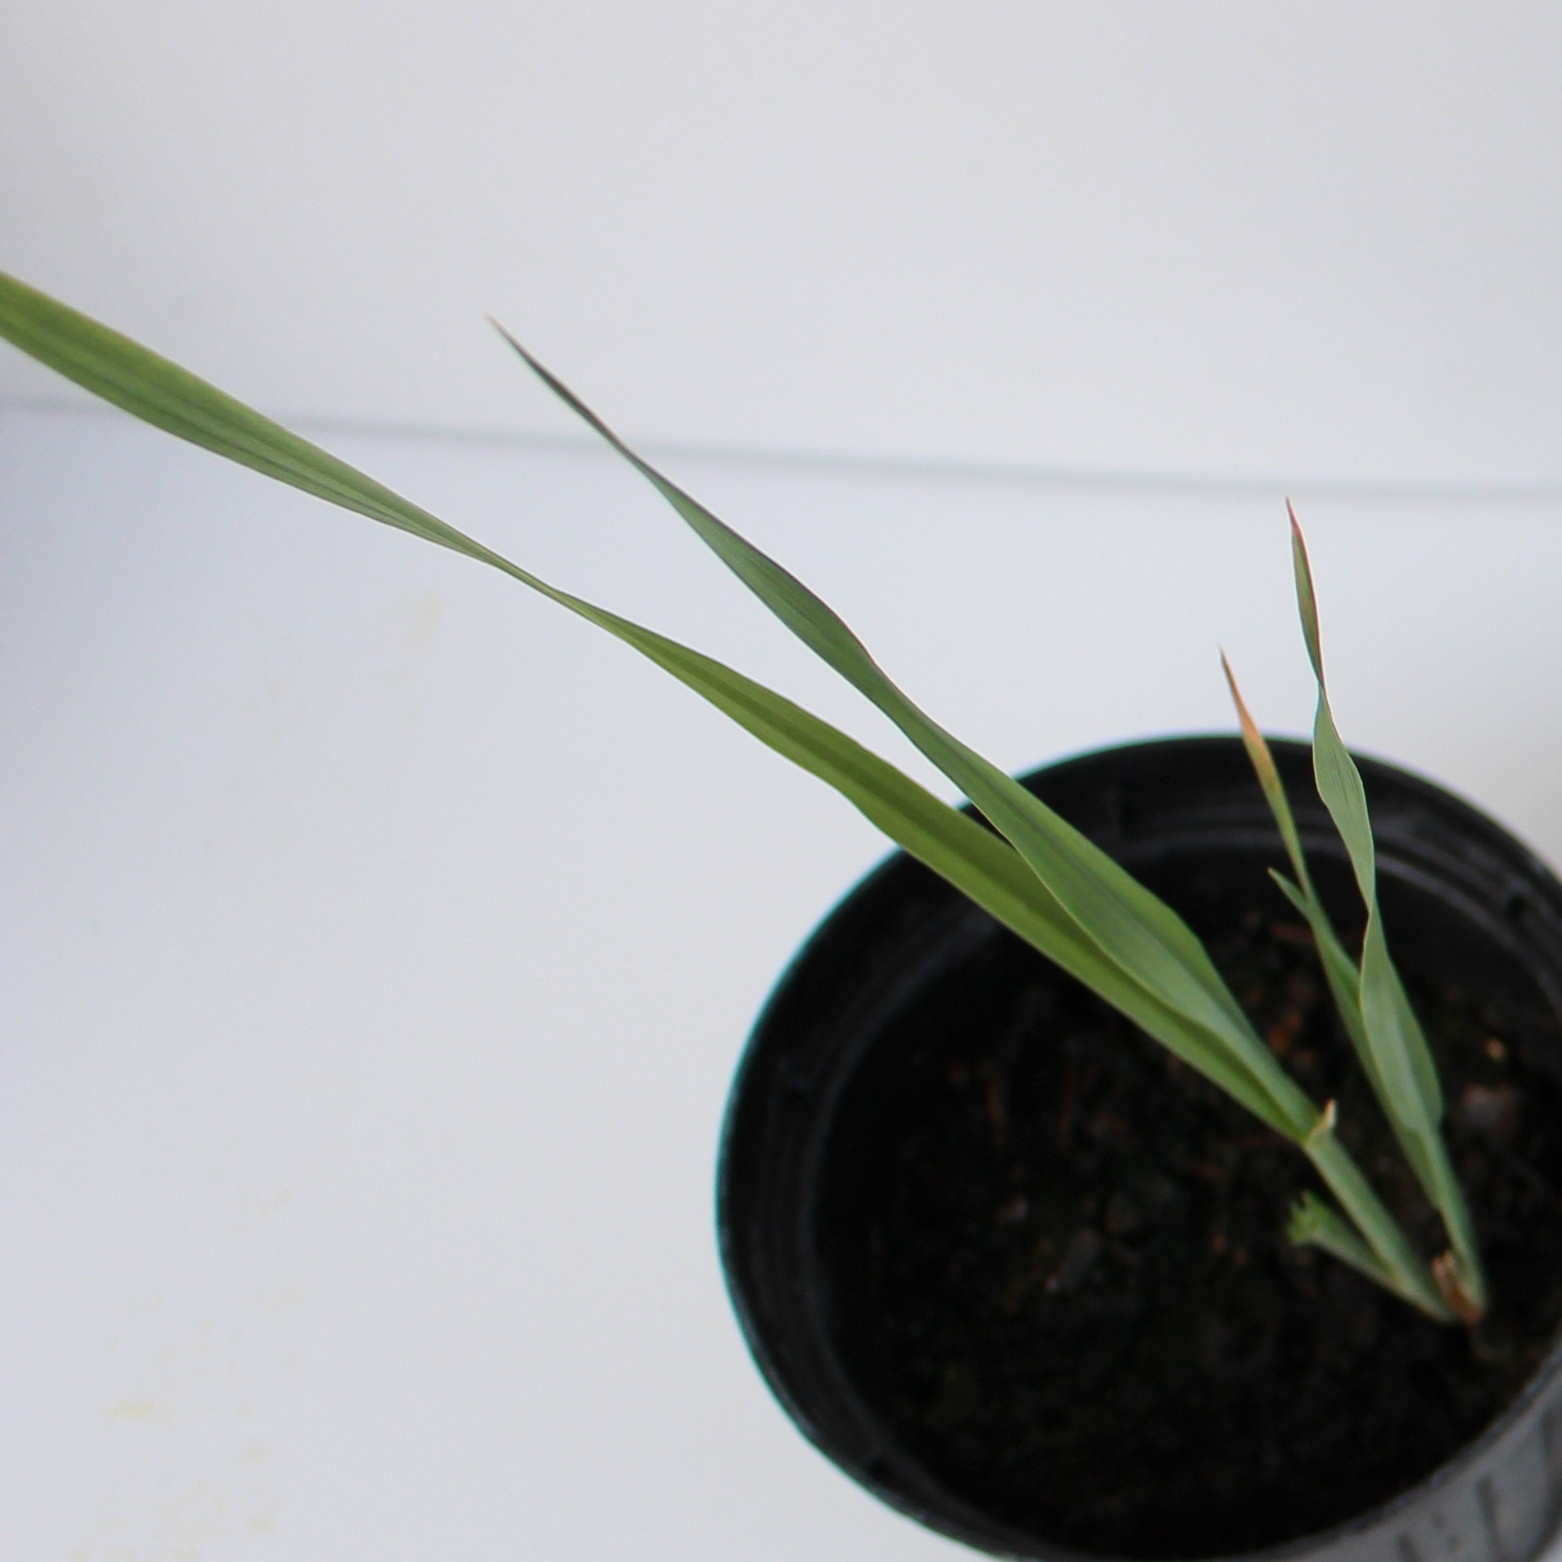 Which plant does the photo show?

Avena sterilis
